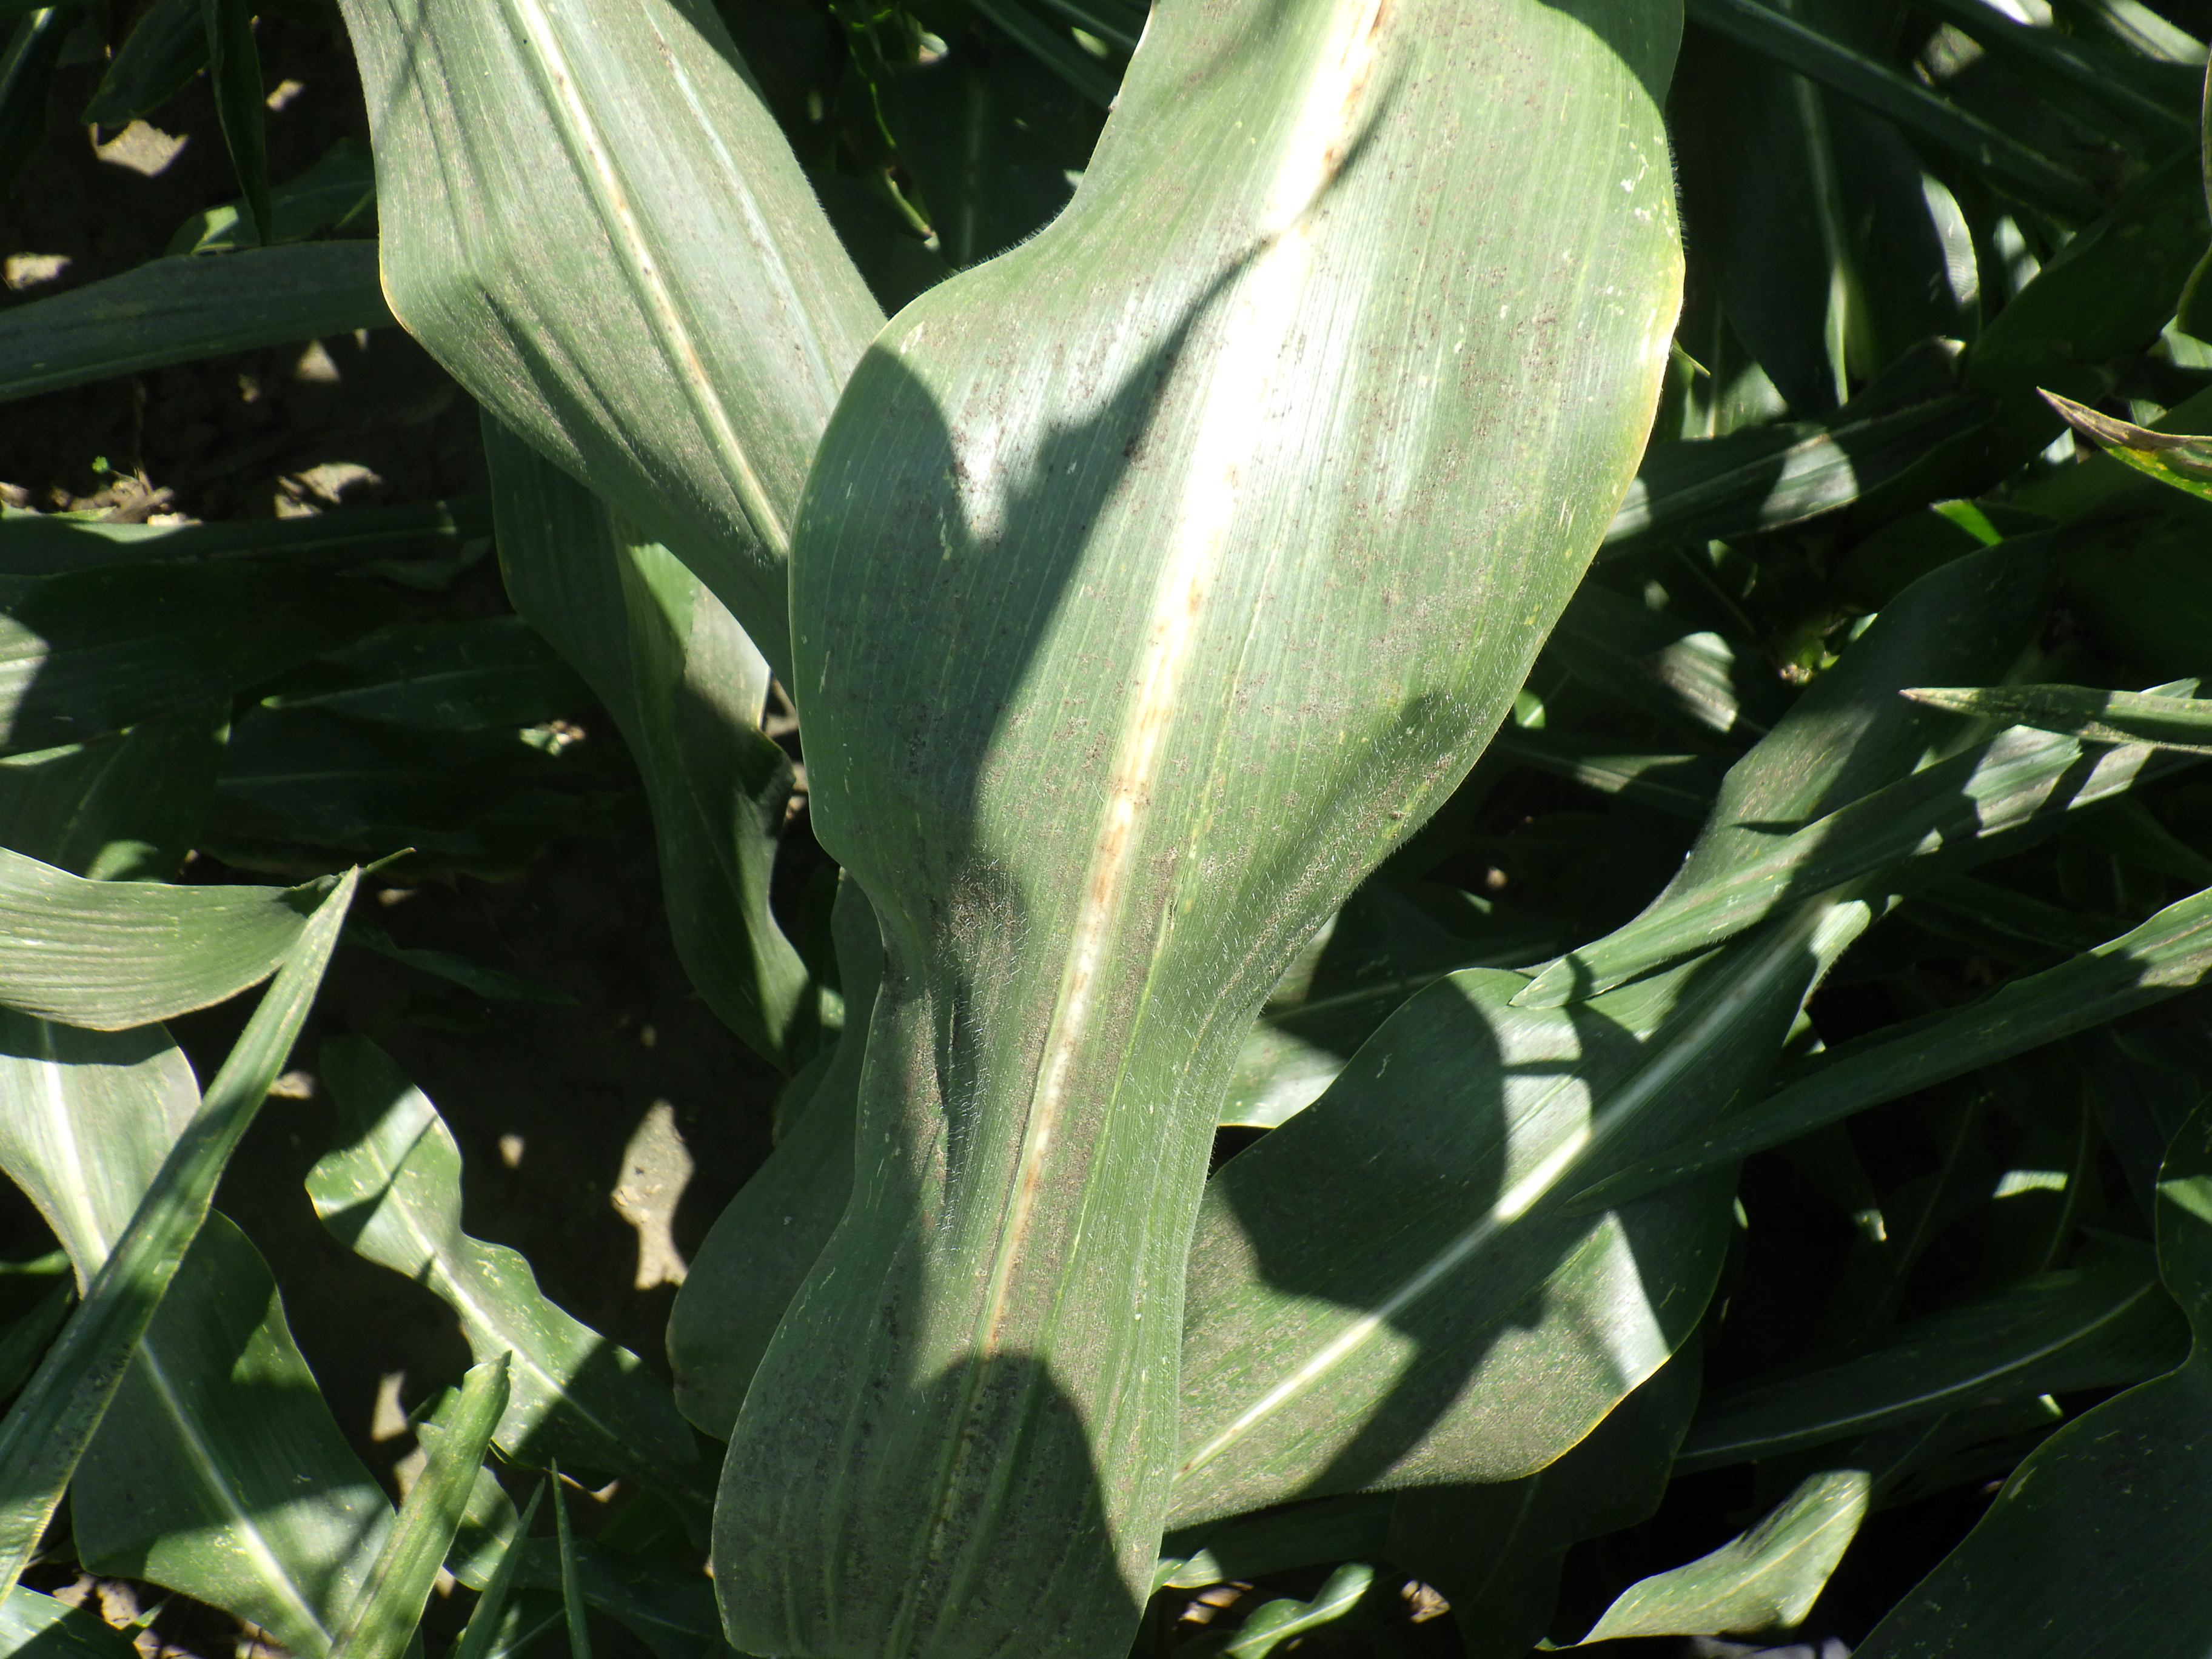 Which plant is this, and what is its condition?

corn, altica, cicadellidae
